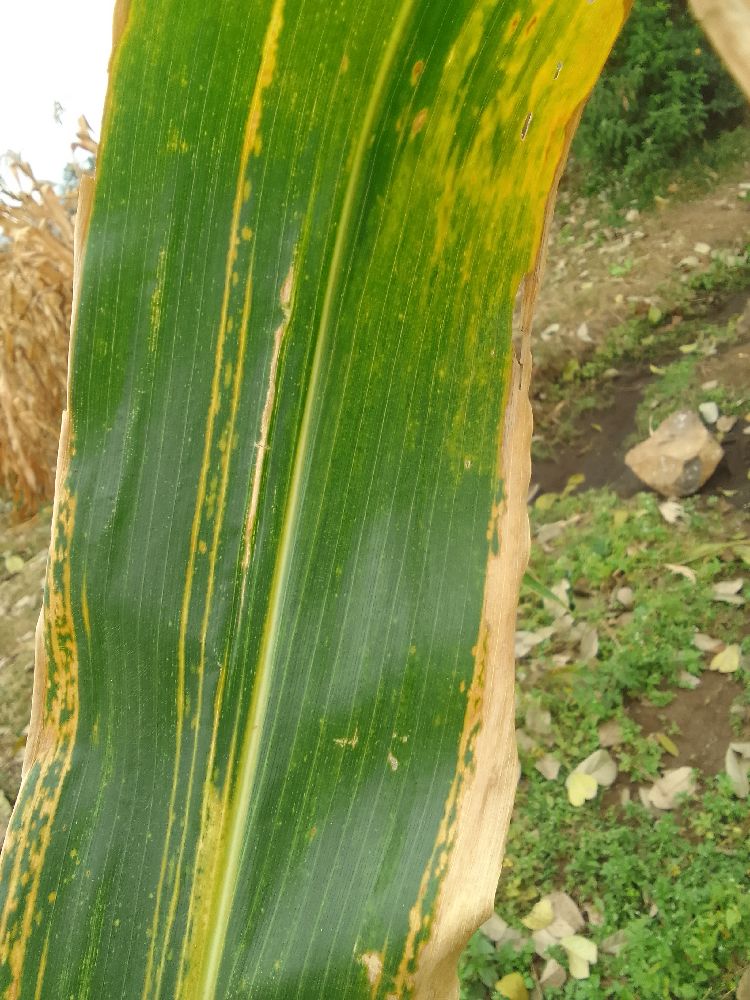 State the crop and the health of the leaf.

maize, maize lethal necrosis
